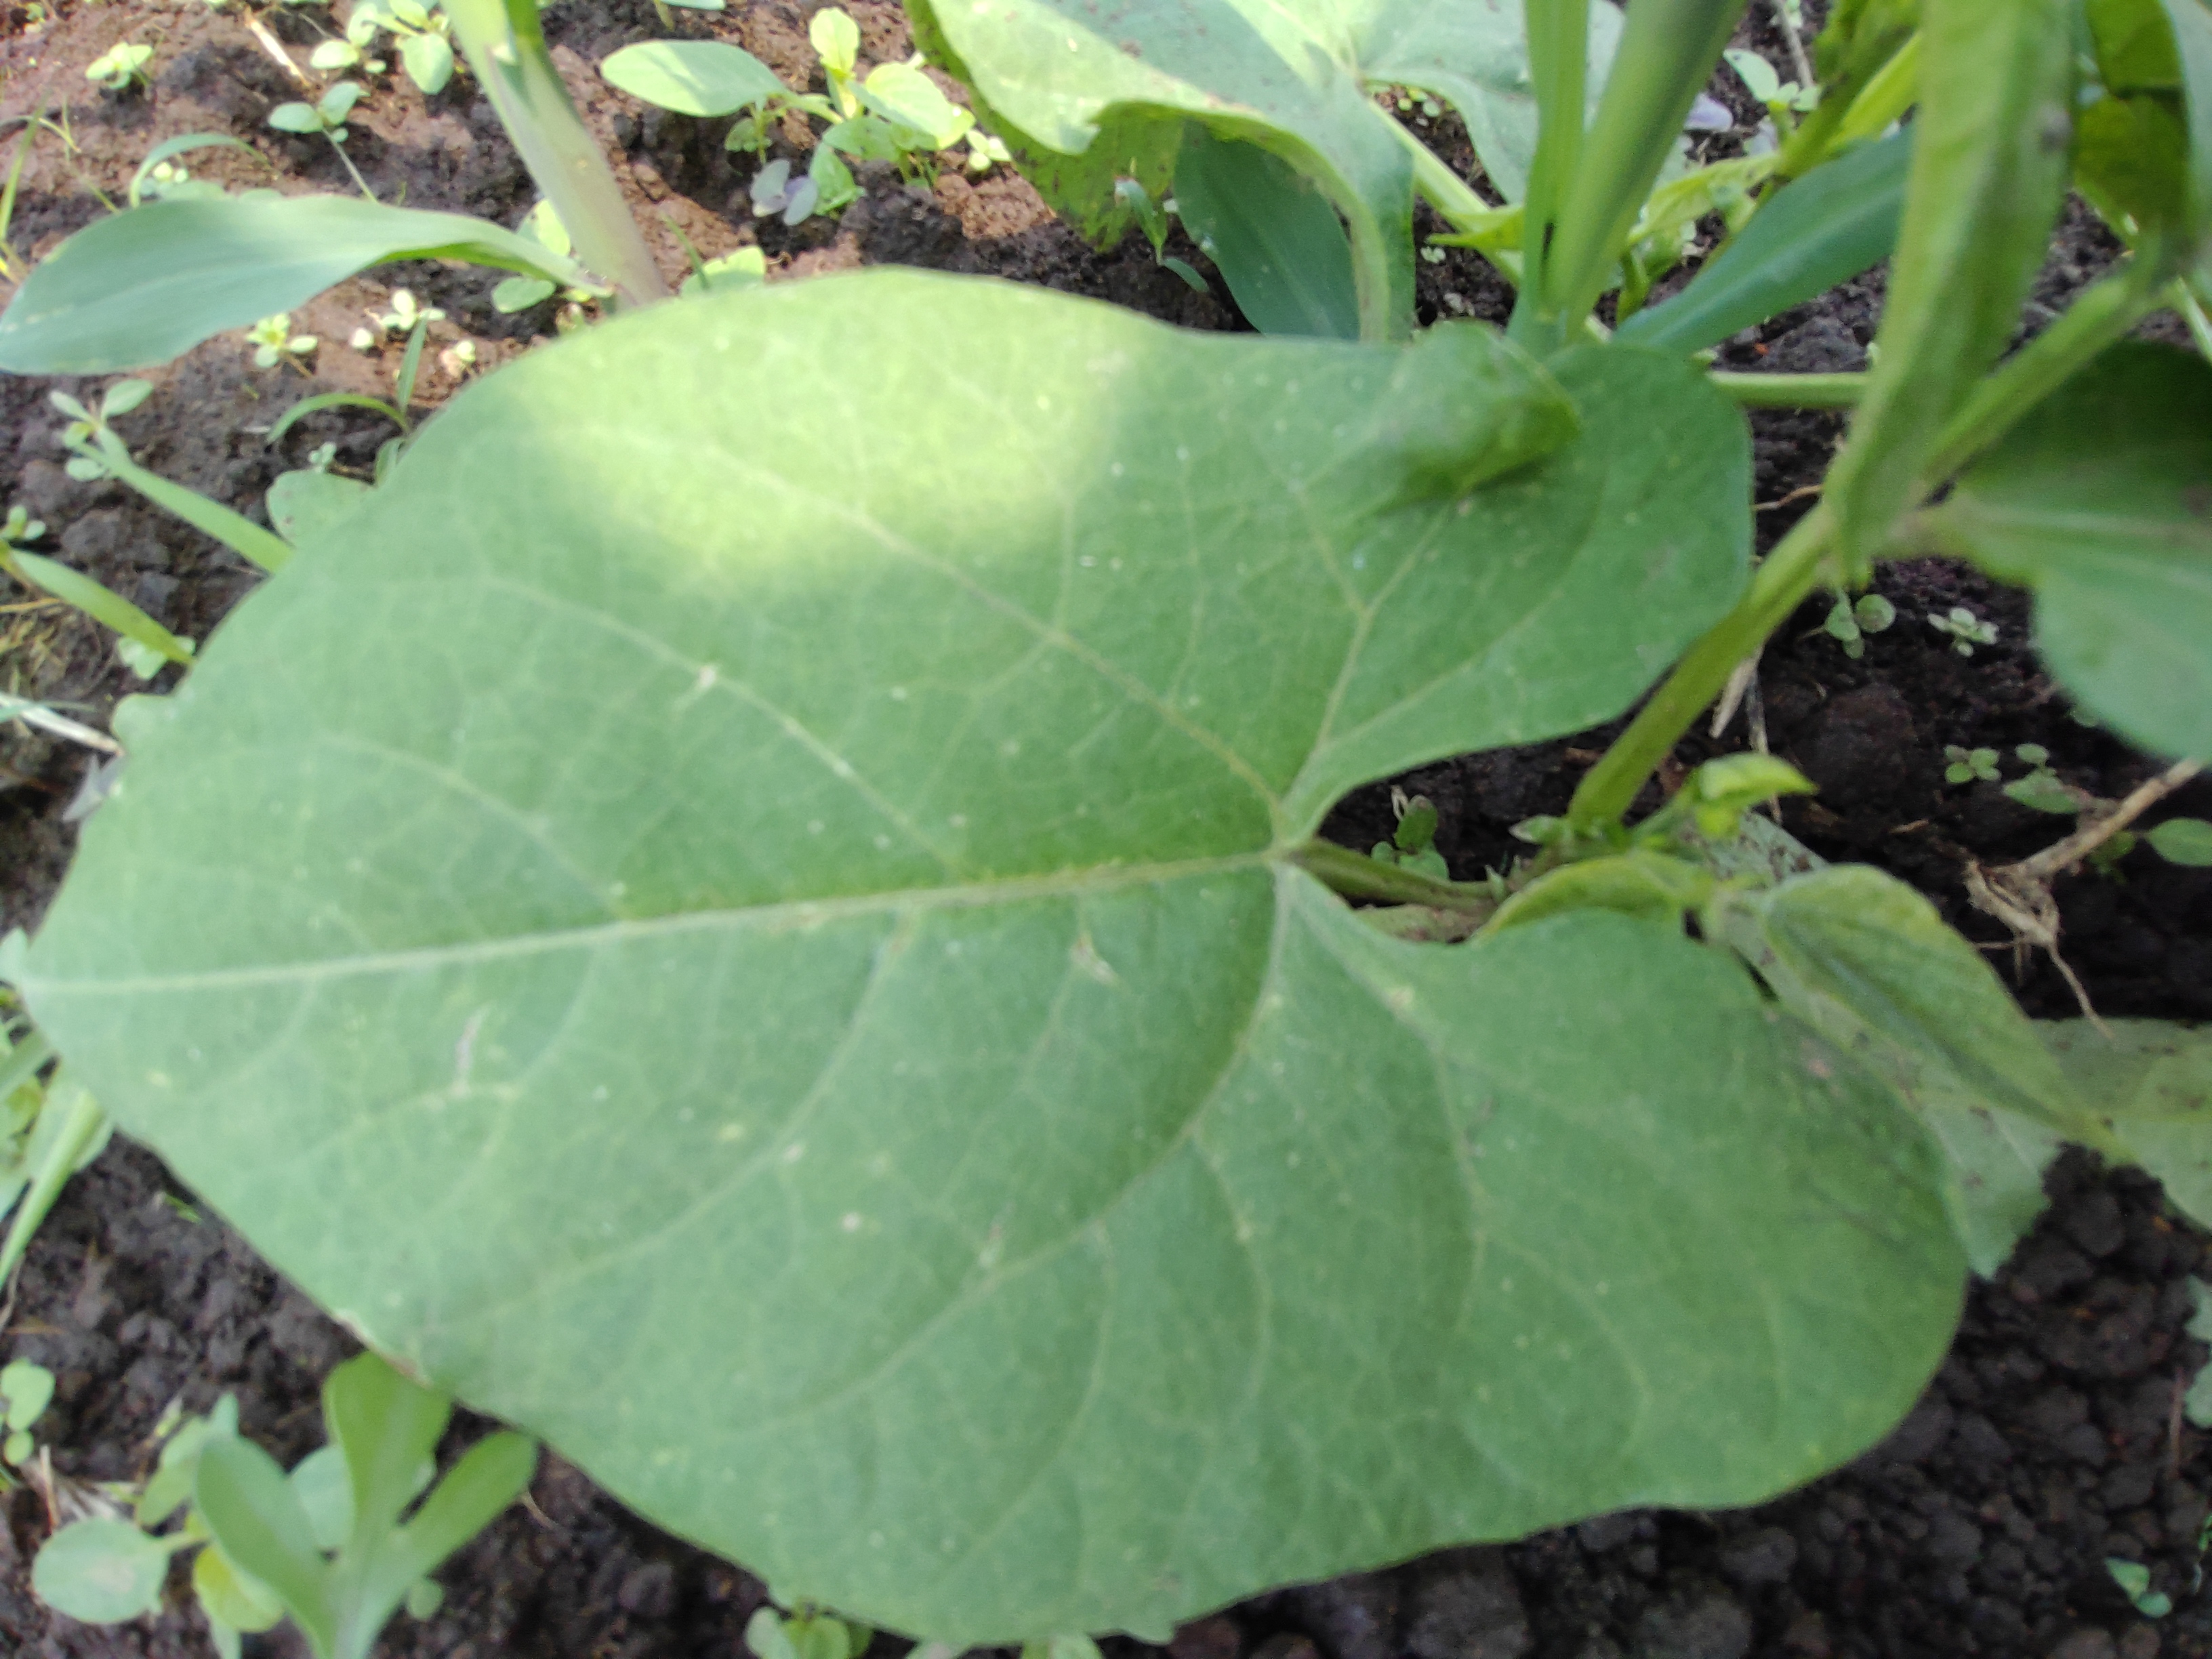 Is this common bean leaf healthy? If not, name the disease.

healthy
